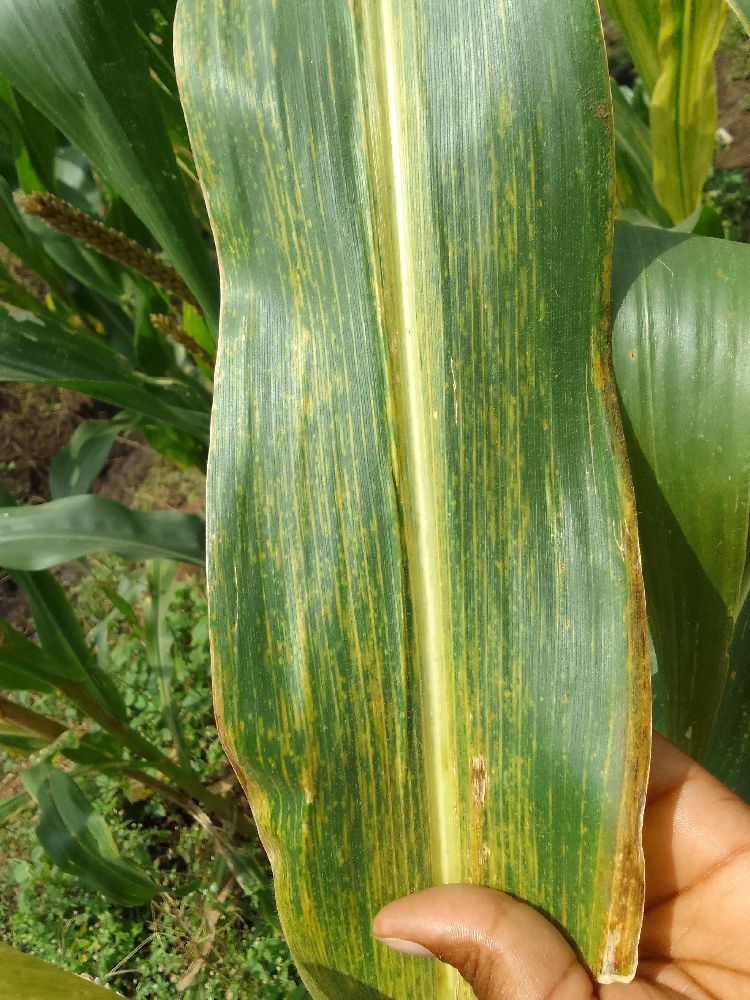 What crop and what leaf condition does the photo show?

maize, maize lethal necrosis
